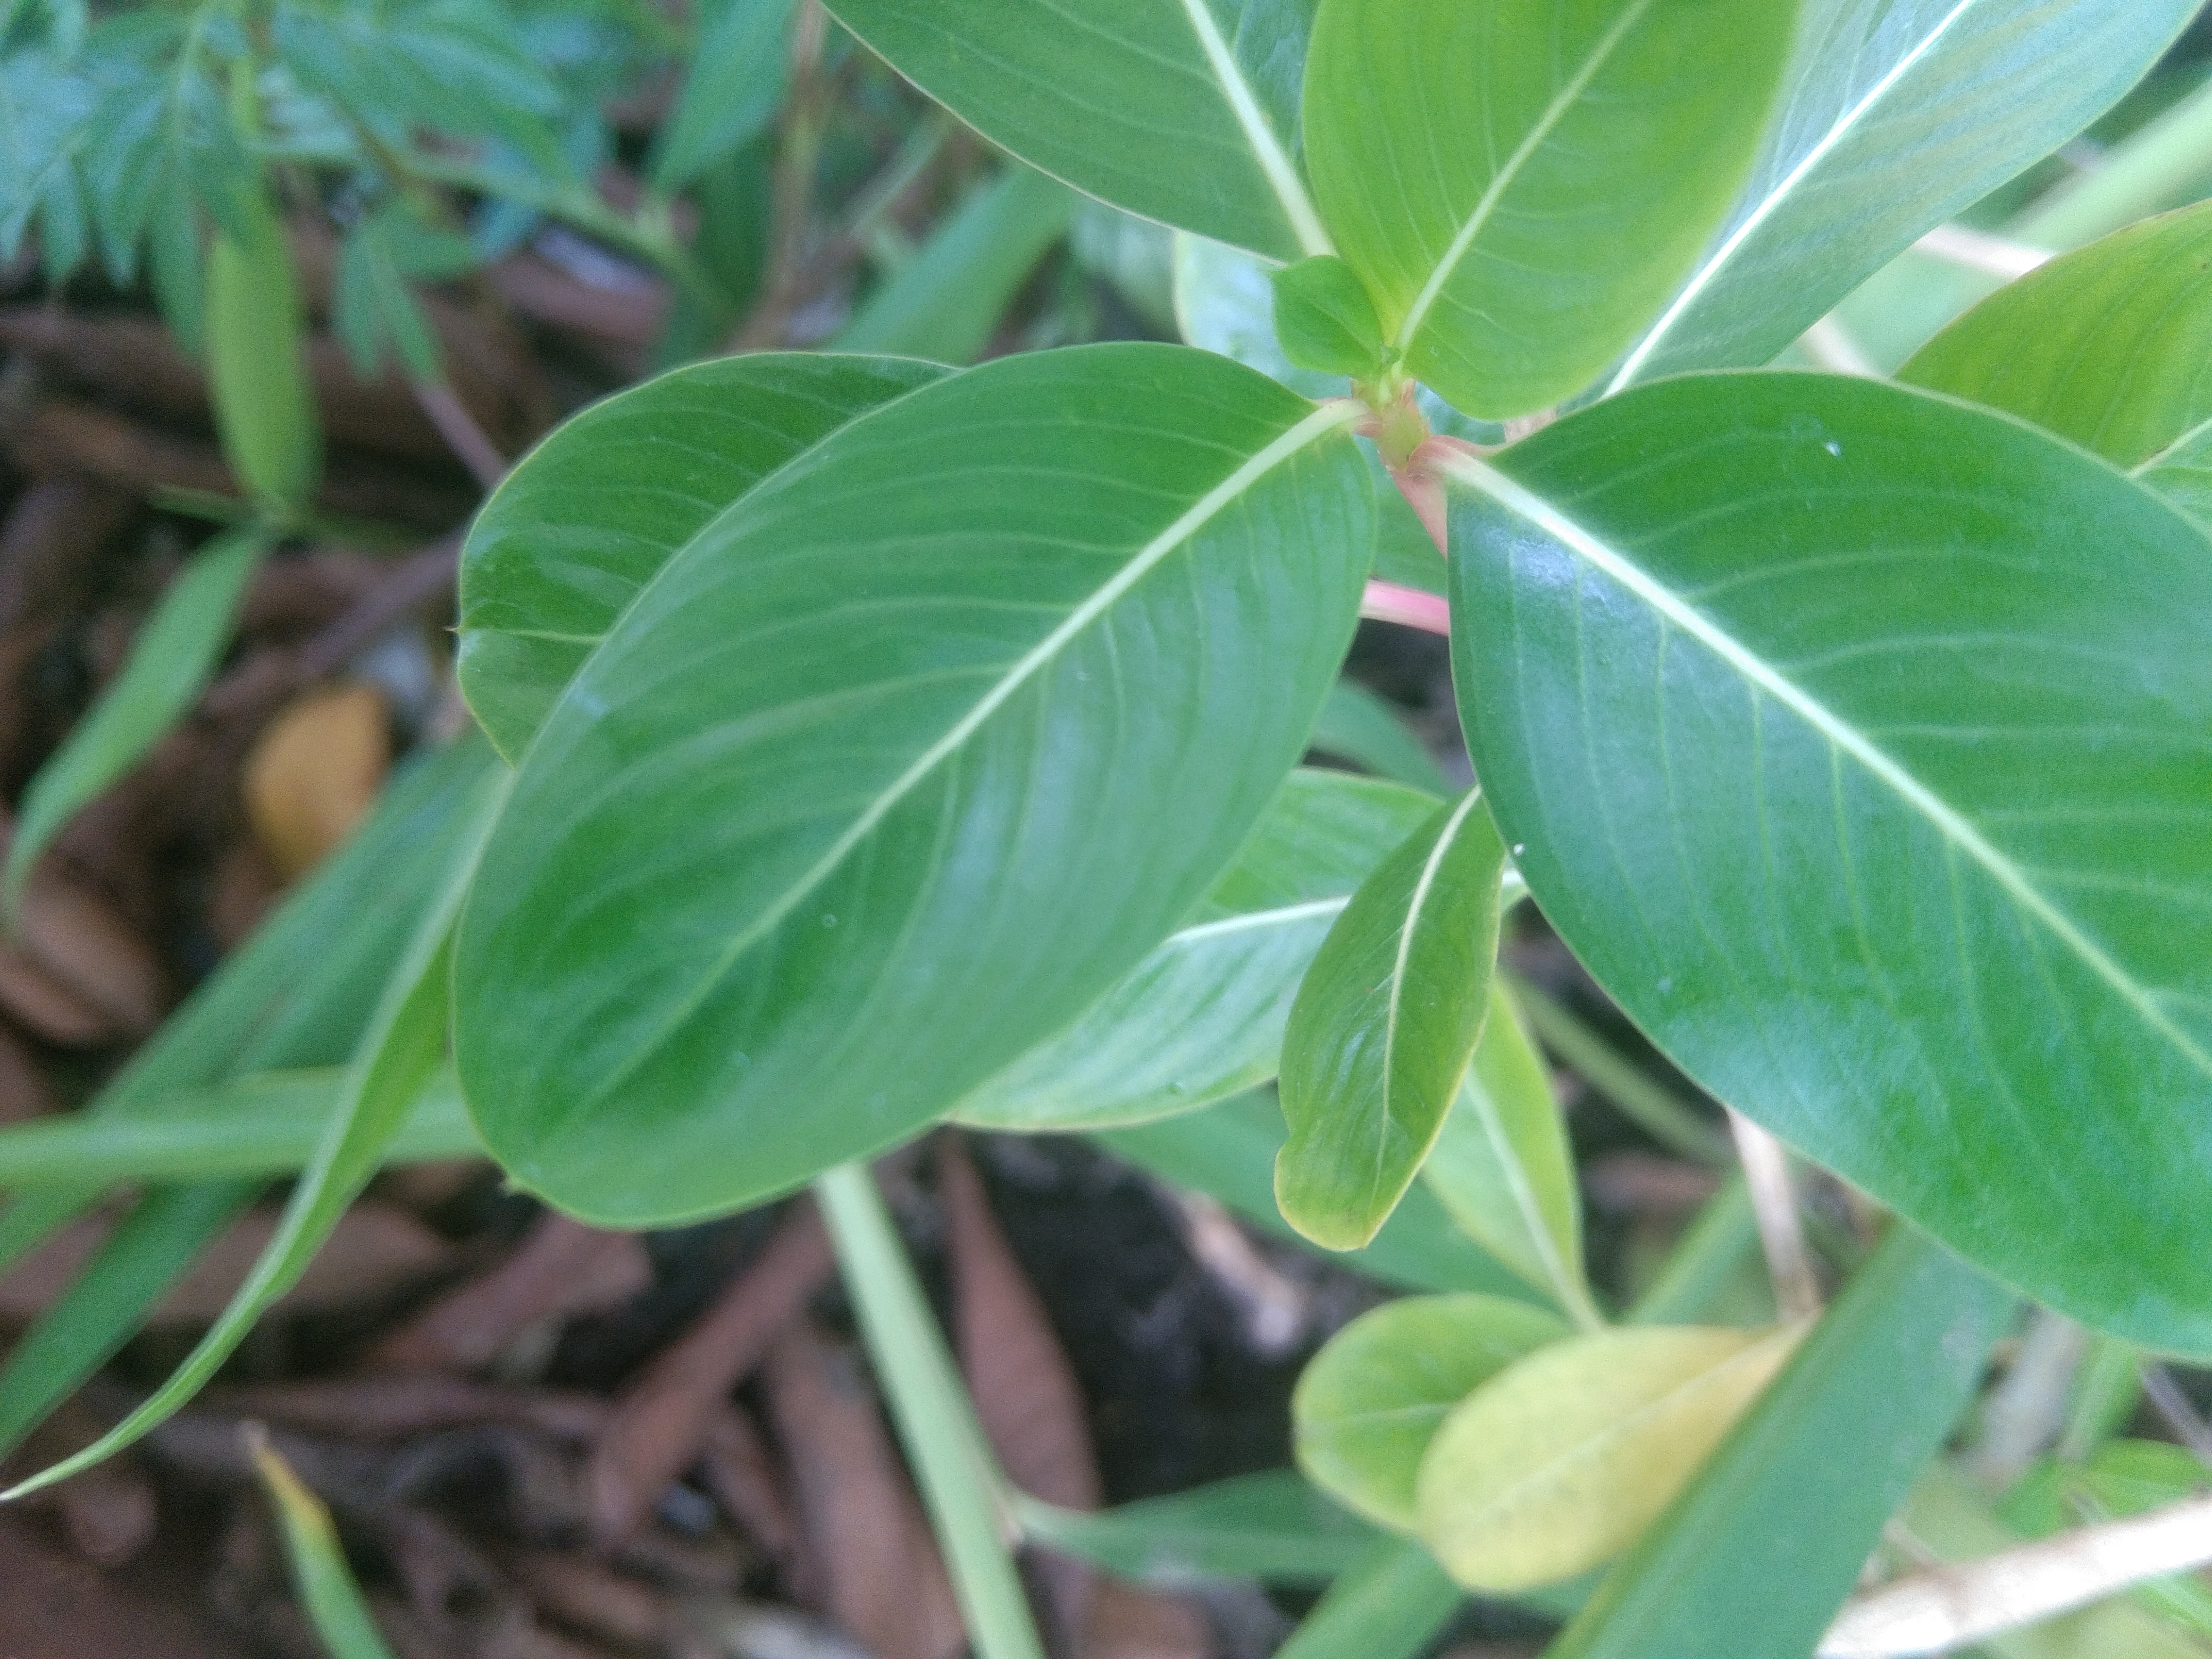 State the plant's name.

rose periwinkle
